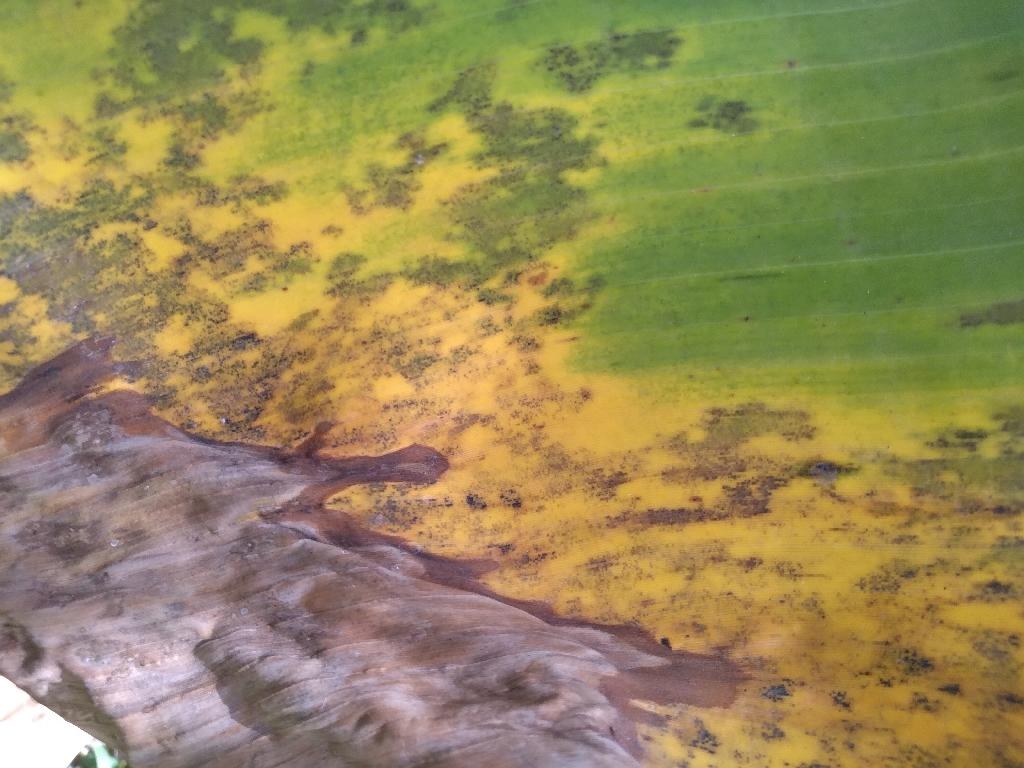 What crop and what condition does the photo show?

banana, black sigatoka
